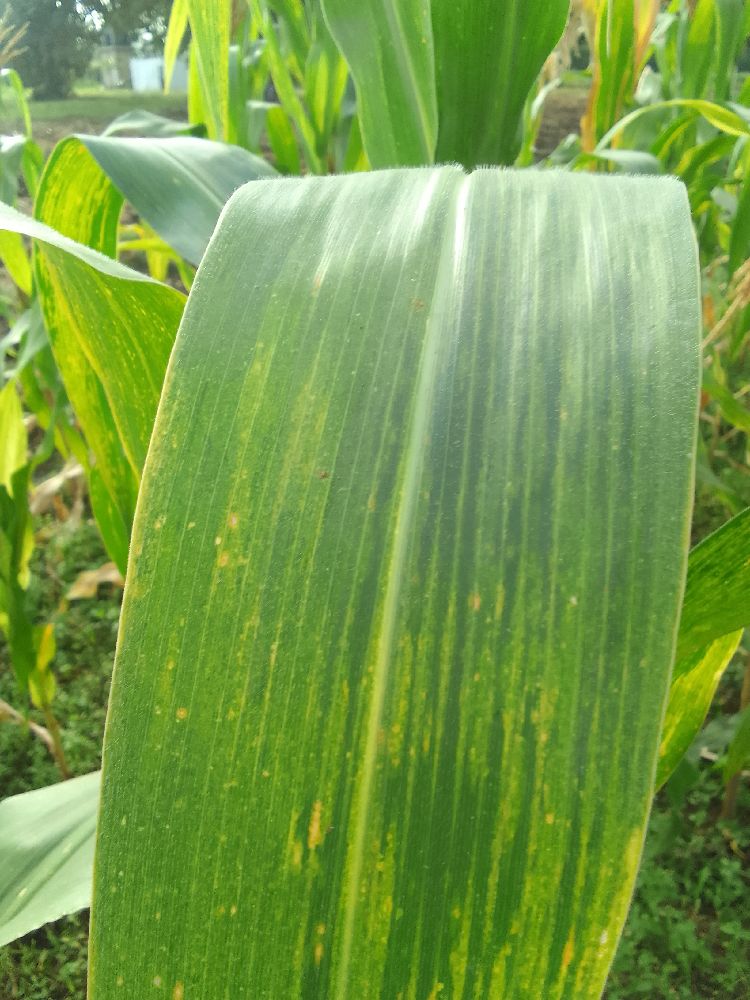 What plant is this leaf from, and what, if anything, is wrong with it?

maize, maize lethal necrosis
